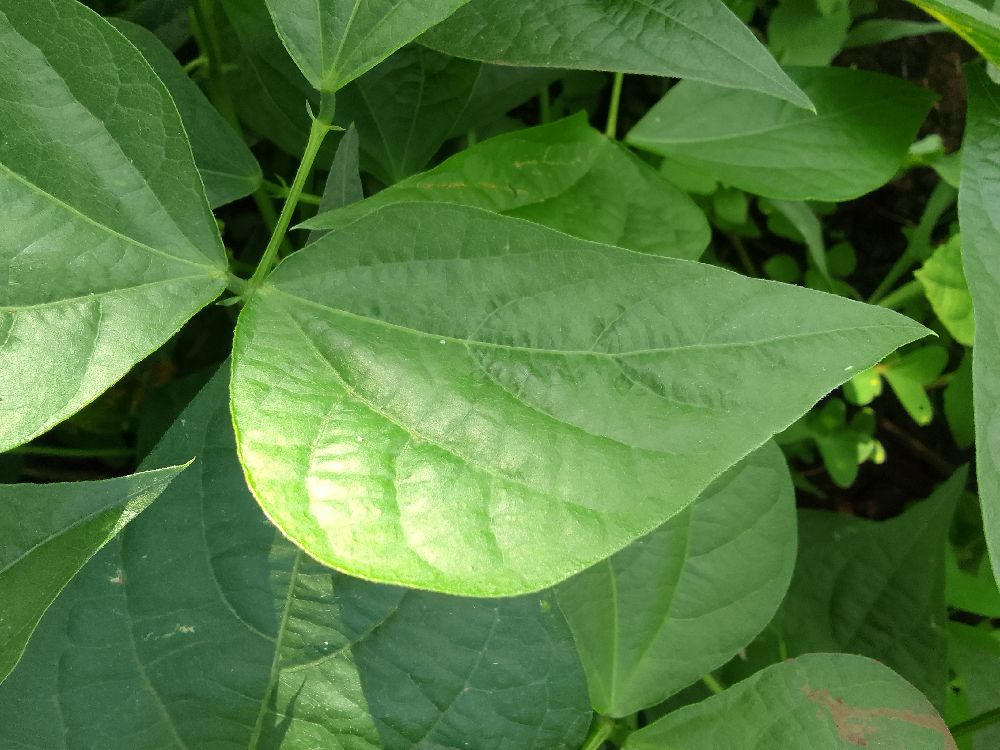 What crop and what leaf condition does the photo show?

common bean, healthy
